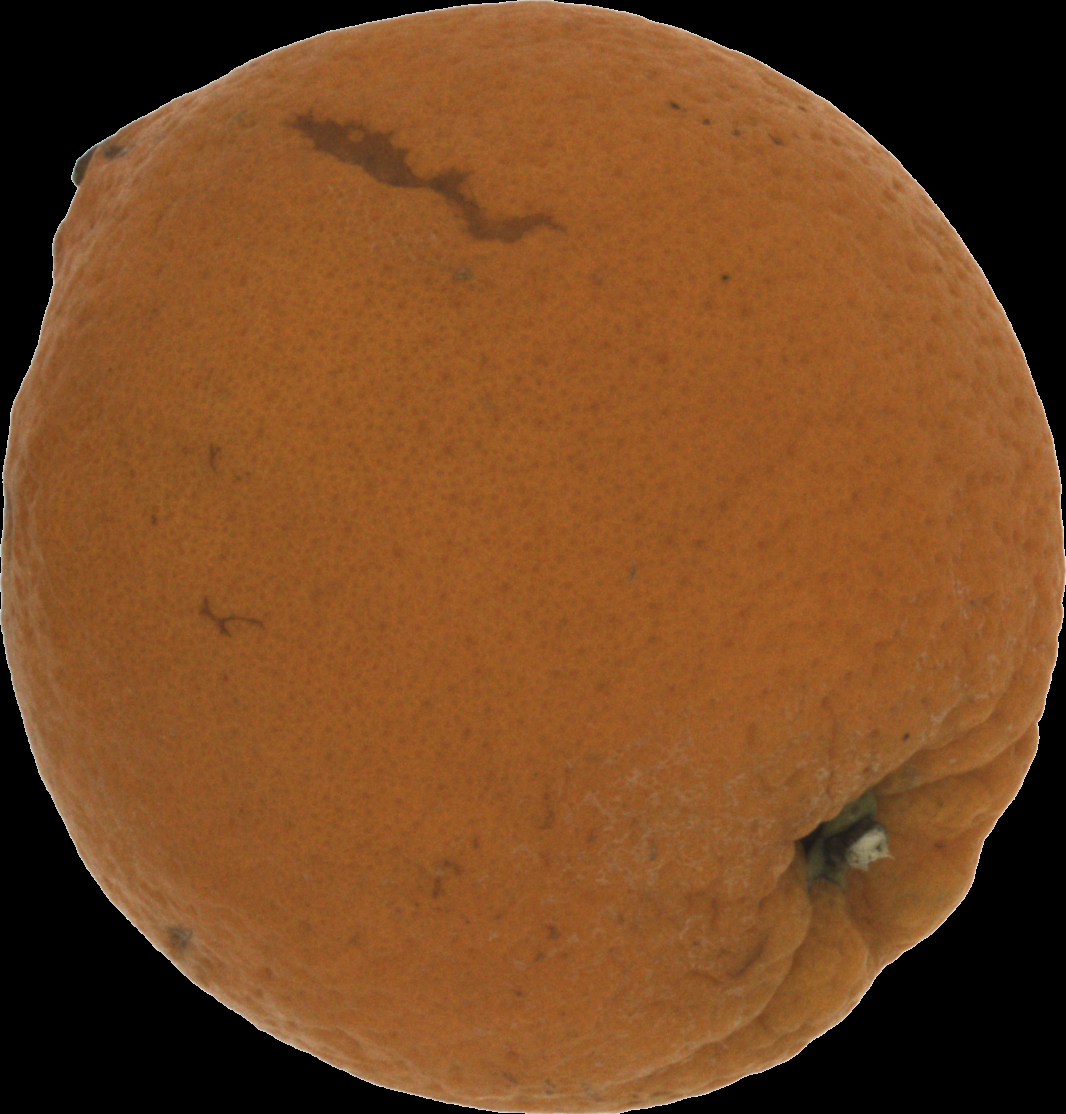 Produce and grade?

orange, bad
